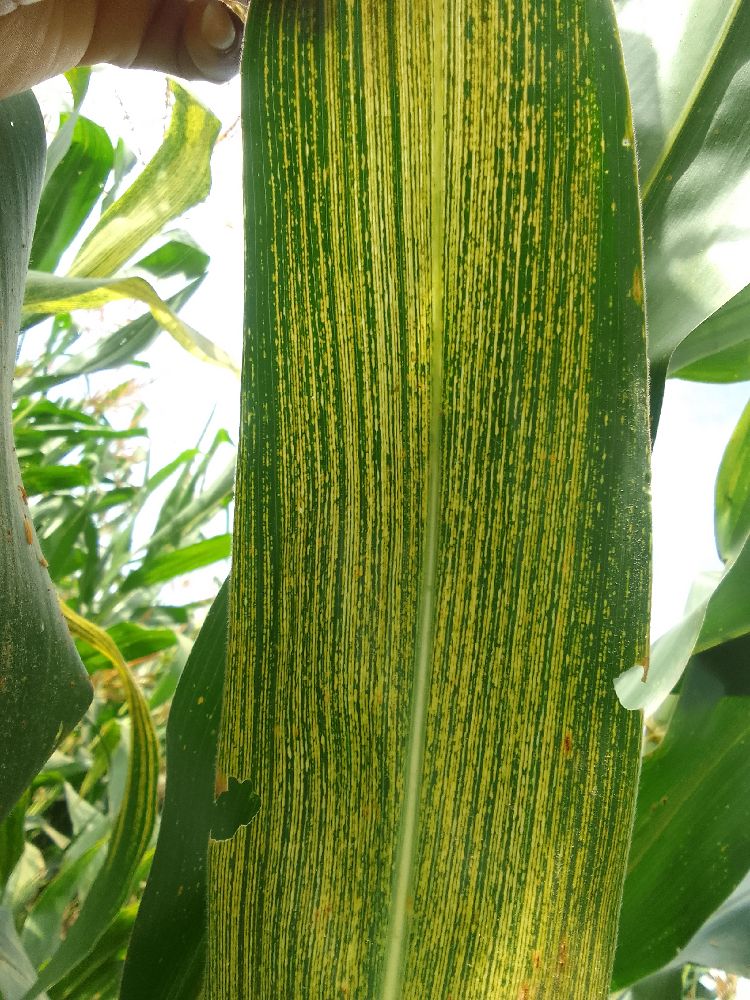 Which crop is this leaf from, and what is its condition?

maize, maize streak virus
